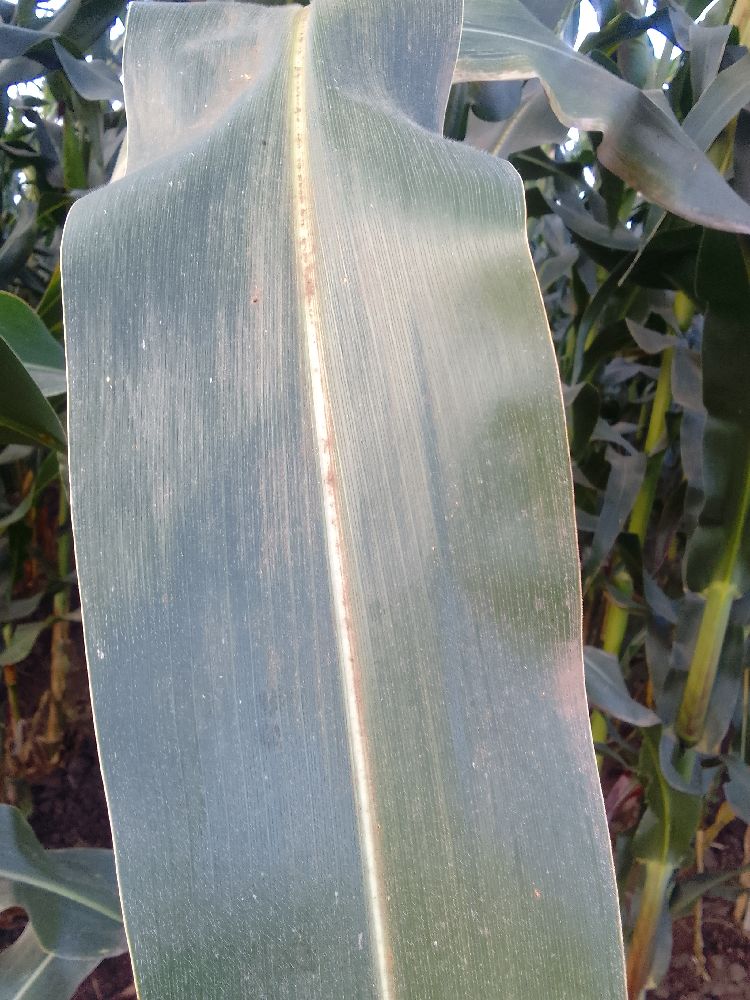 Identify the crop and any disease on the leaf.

maize, healthy
